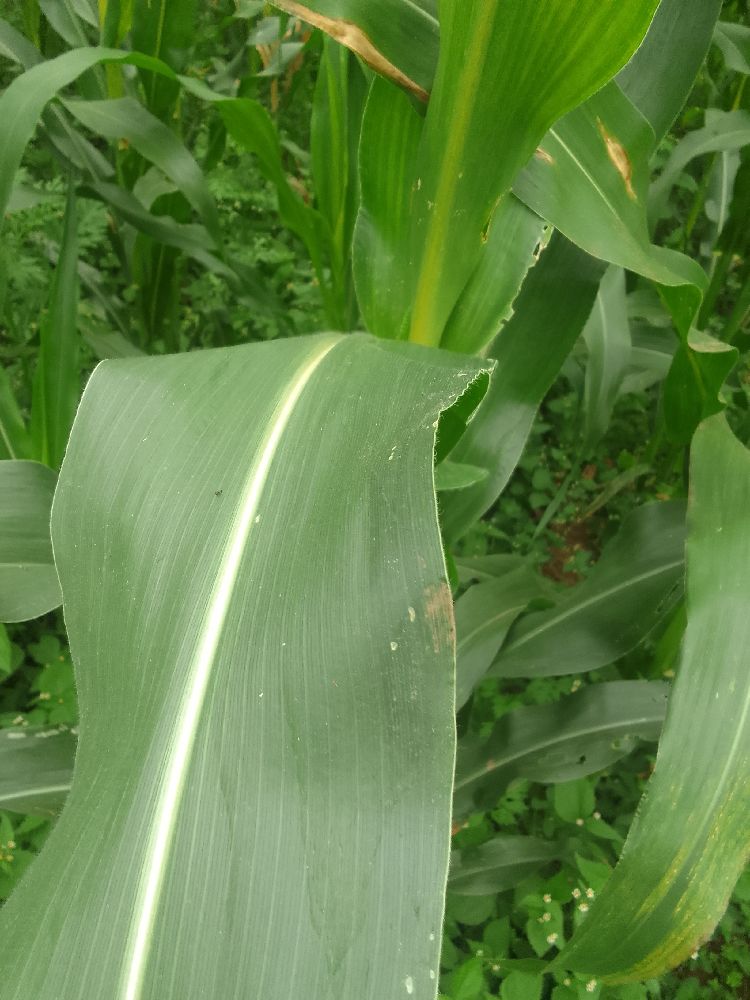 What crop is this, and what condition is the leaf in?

maize, healthy
